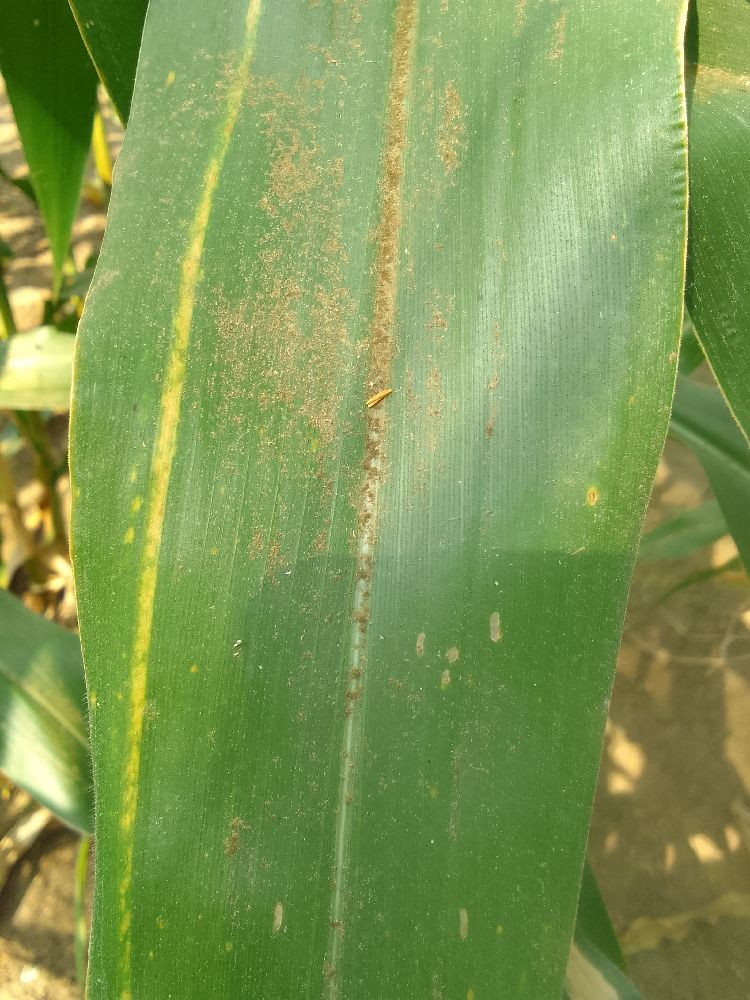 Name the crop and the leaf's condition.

maize, healthy
